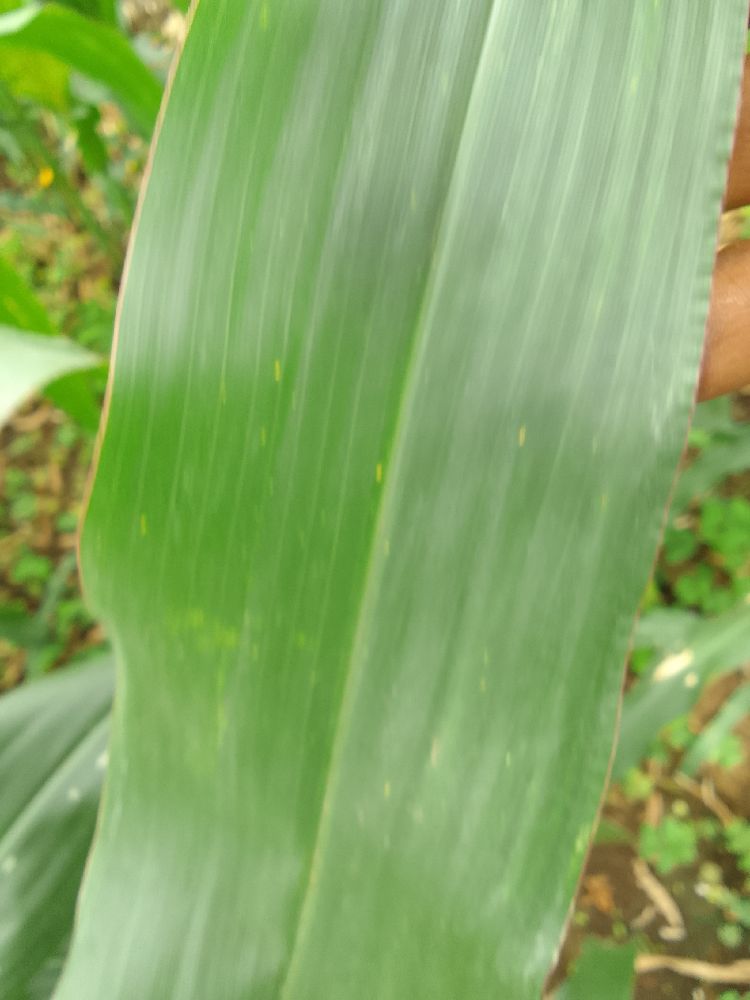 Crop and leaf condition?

maize, healthy
